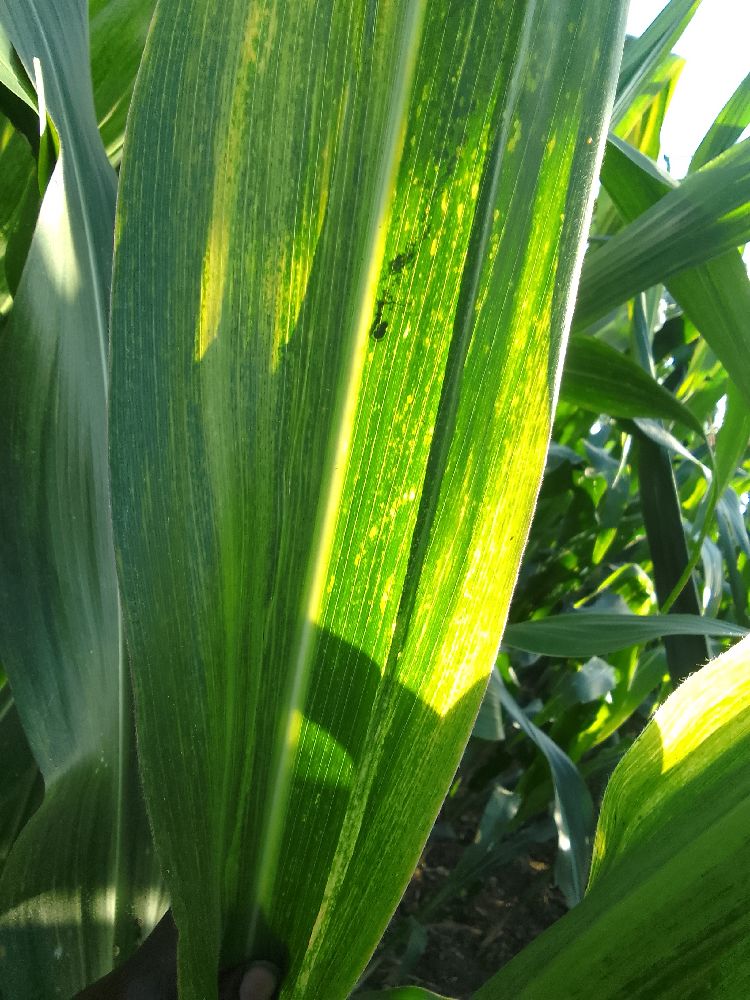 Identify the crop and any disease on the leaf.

maize, maize lethal necrosis
